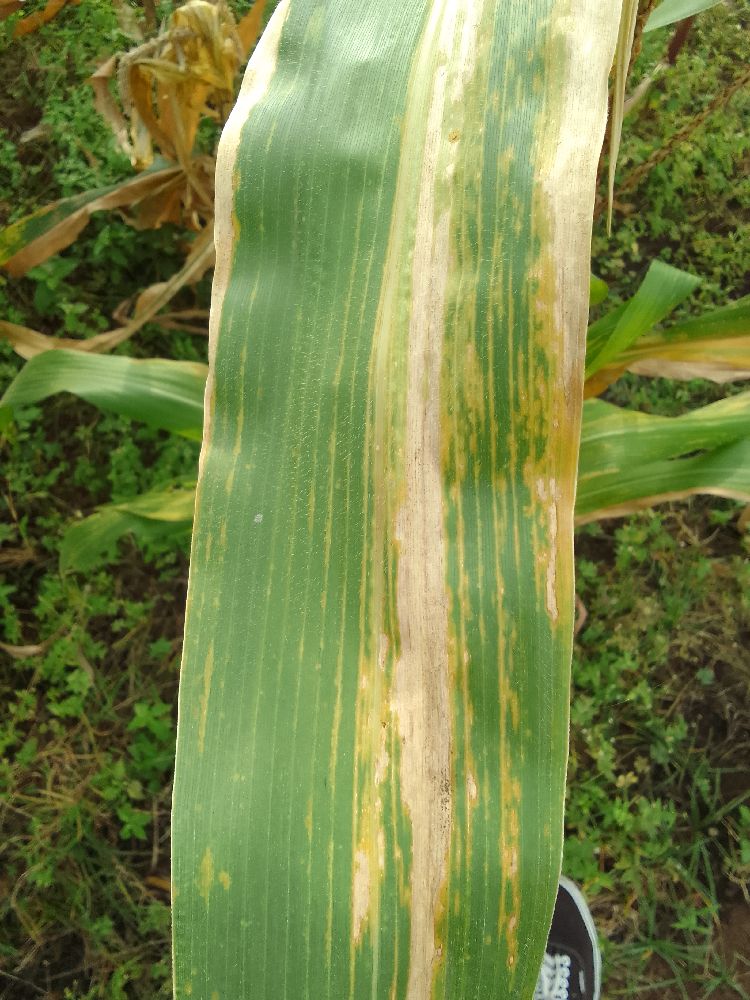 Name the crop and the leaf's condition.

maize, maize lethal necrosis
